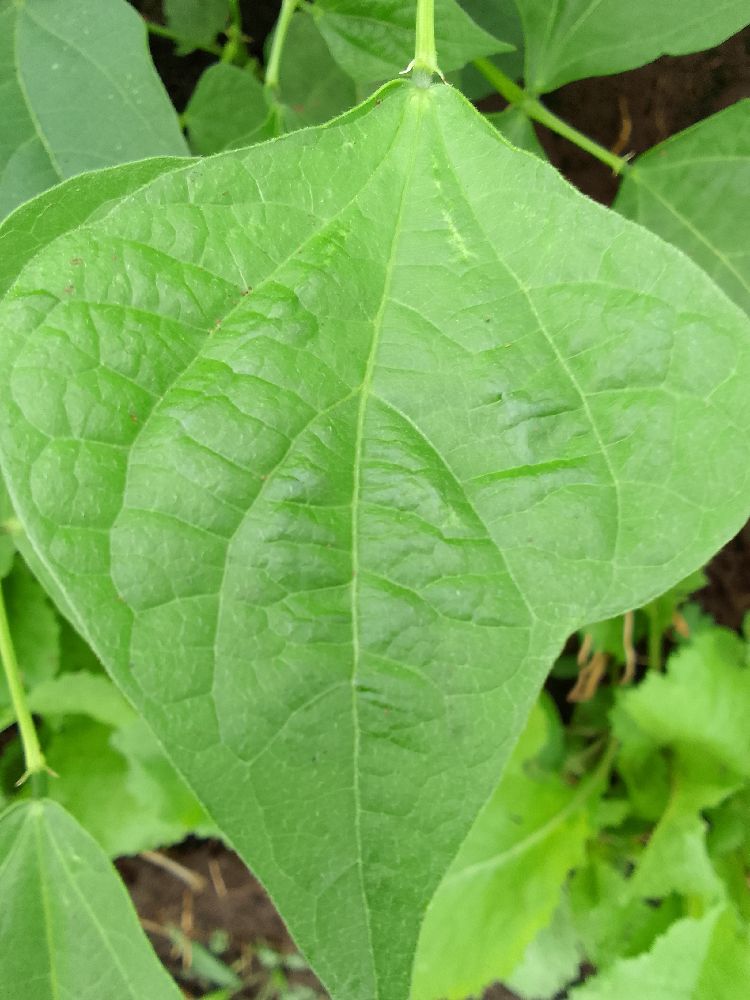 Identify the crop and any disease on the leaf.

common bean, healthy
